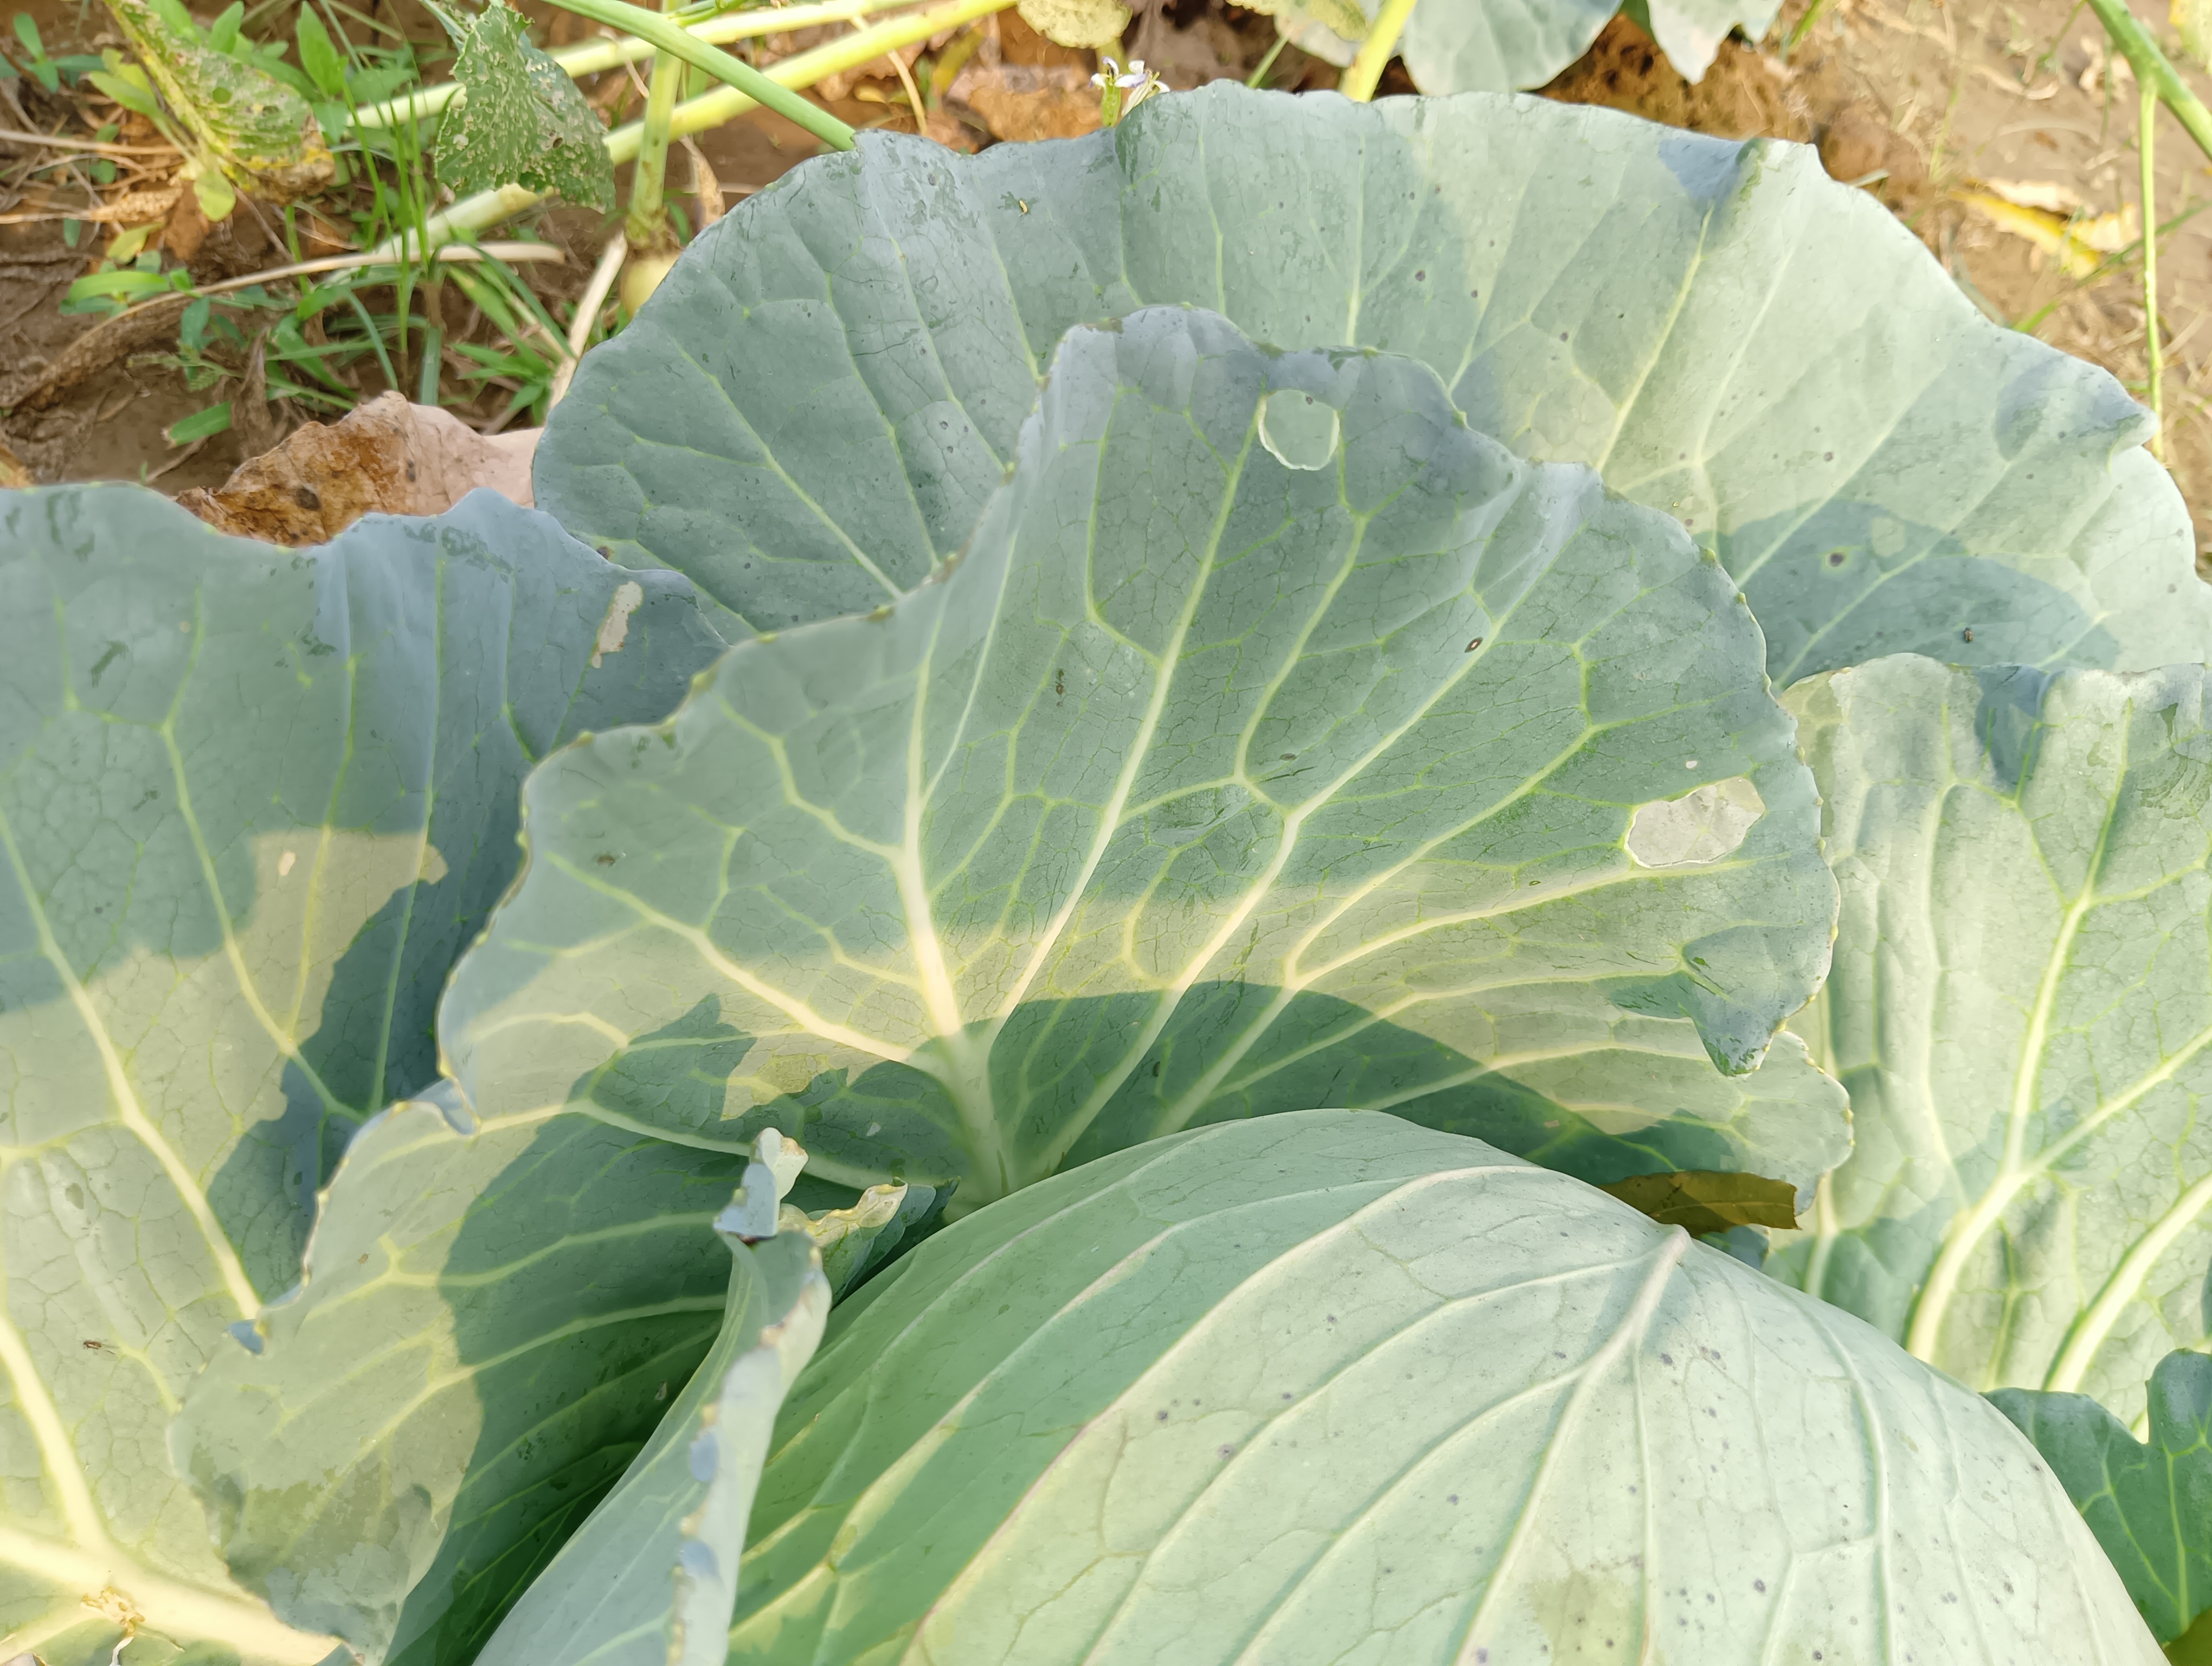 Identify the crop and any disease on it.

cabbage, healthy
